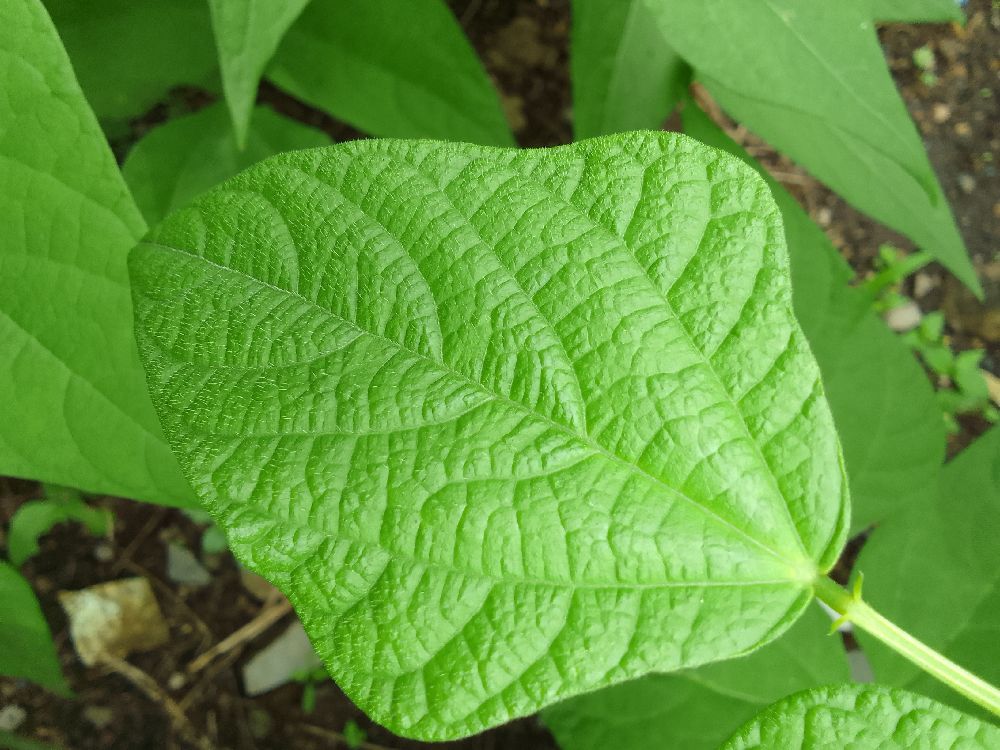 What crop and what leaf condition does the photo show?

common bean, healthy
